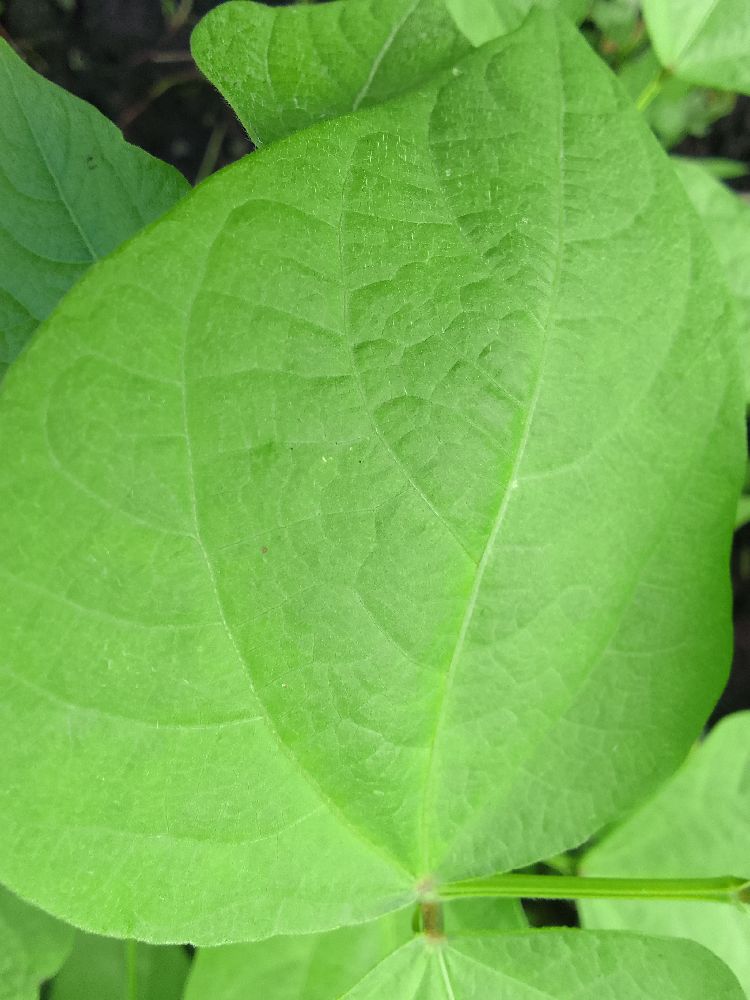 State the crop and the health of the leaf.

common bean, healthy
